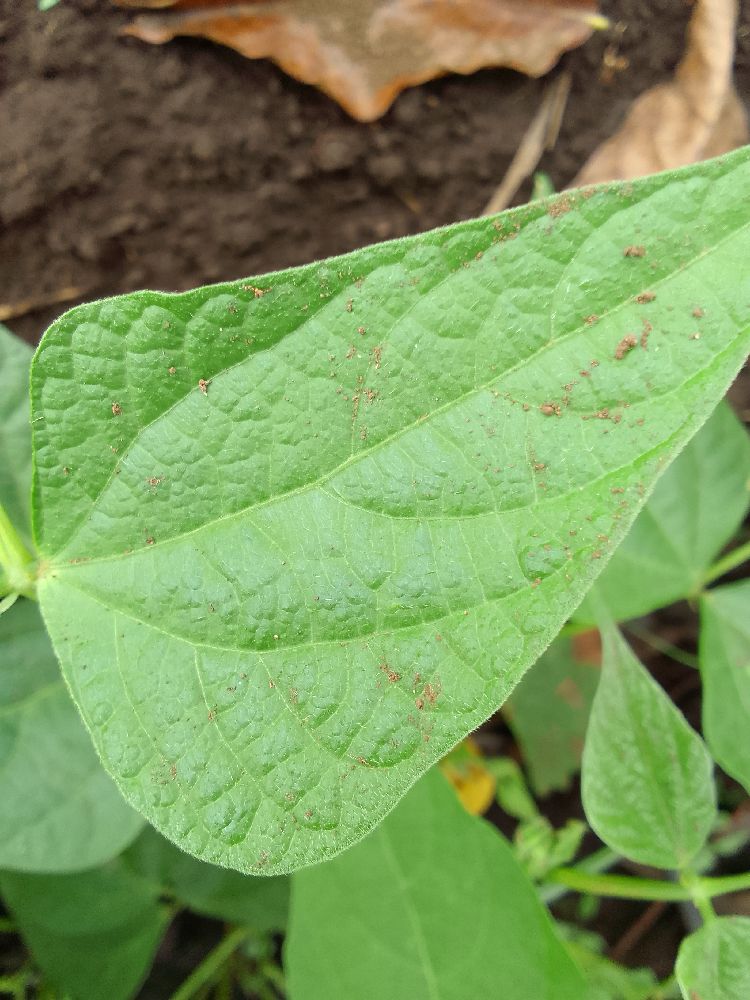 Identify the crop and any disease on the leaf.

common bean, healthy
